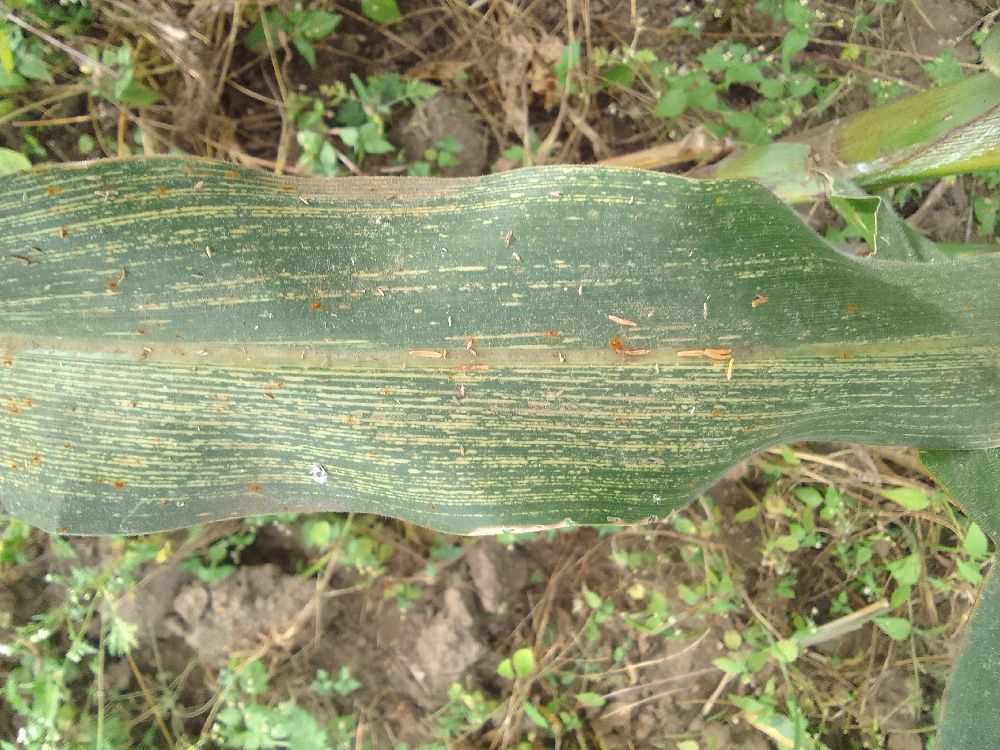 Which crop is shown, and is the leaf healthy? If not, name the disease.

maize, maize streak virus
